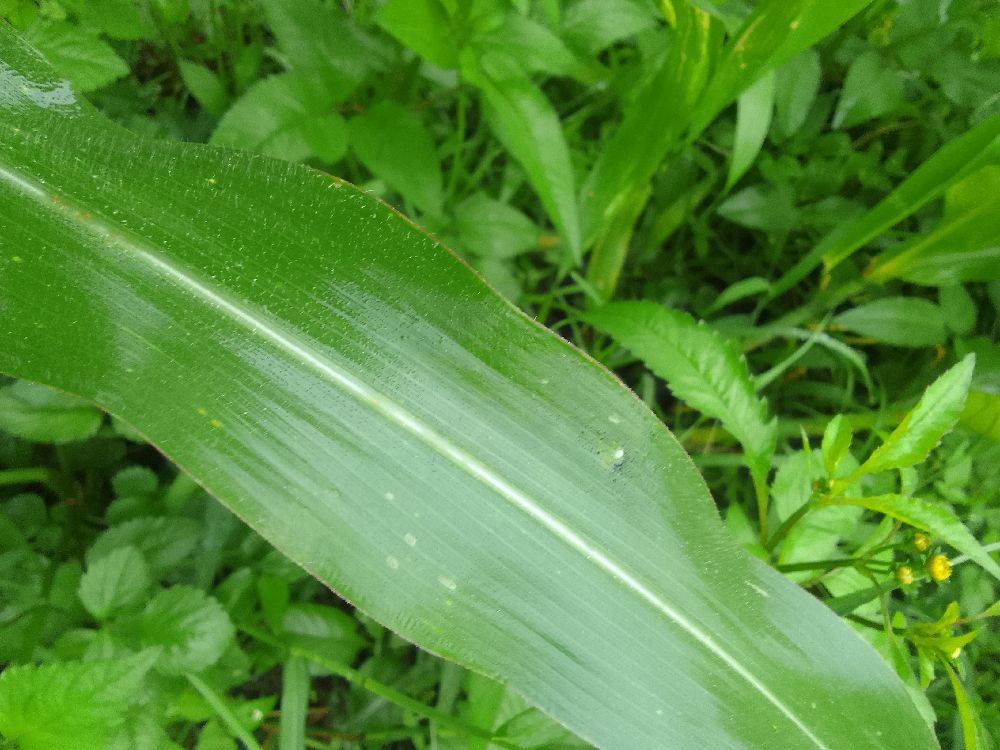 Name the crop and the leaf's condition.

maize, healthy
